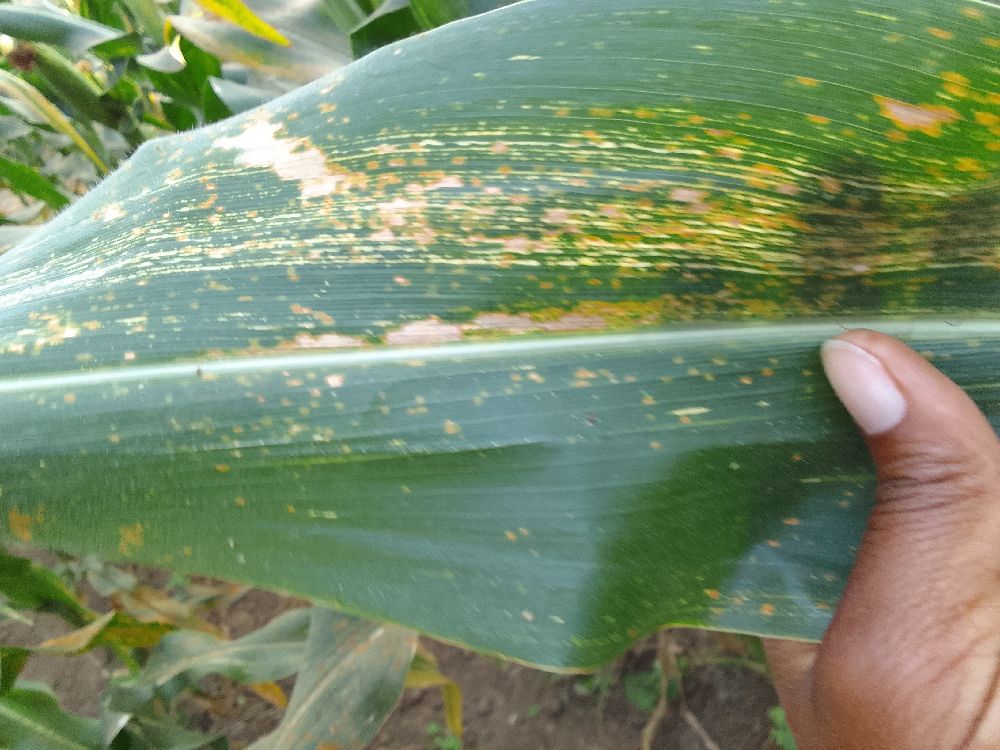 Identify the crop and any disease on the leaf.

maize, maize streak virus
